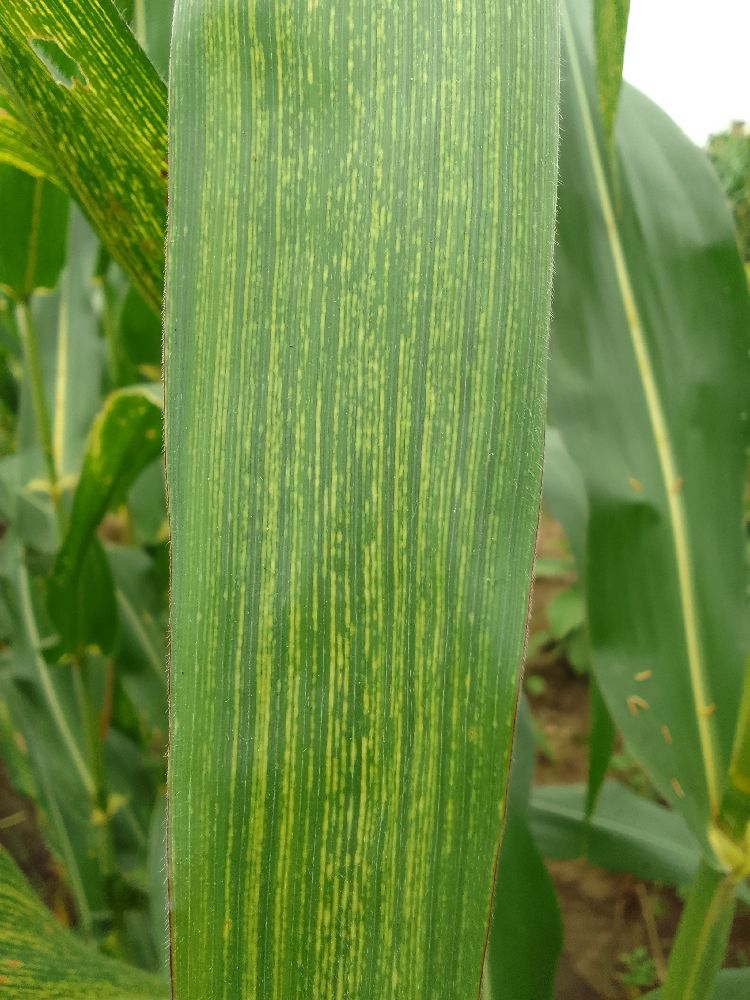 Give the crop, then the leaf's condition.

maize, maize streak virus
